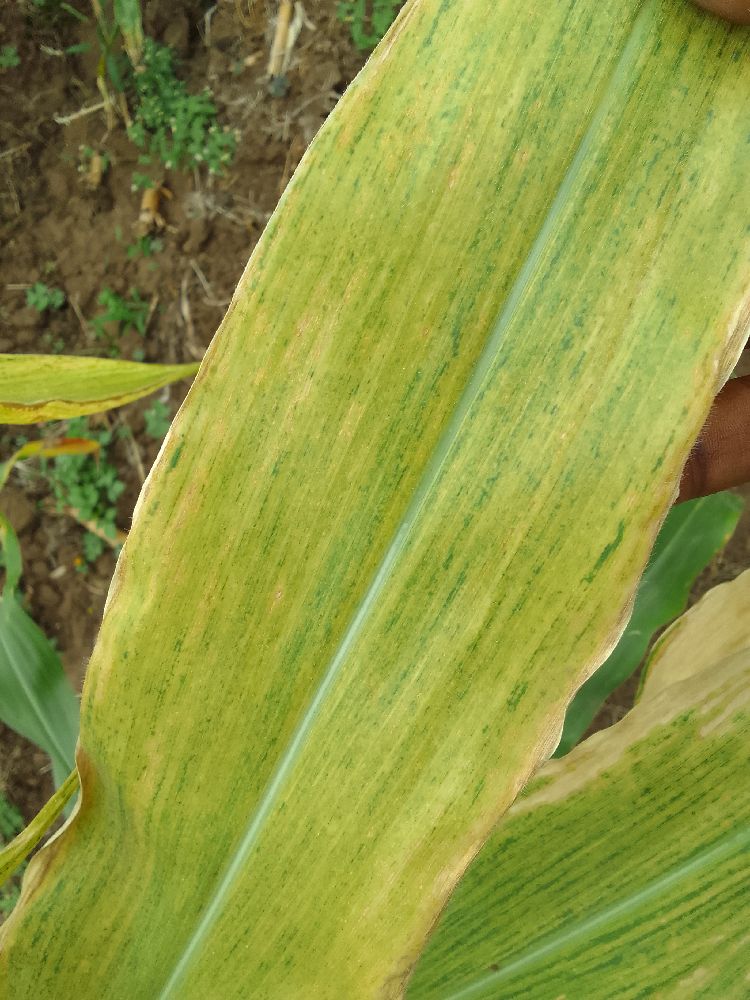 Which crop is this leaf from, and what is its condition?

maize, maize lethal necrosis
